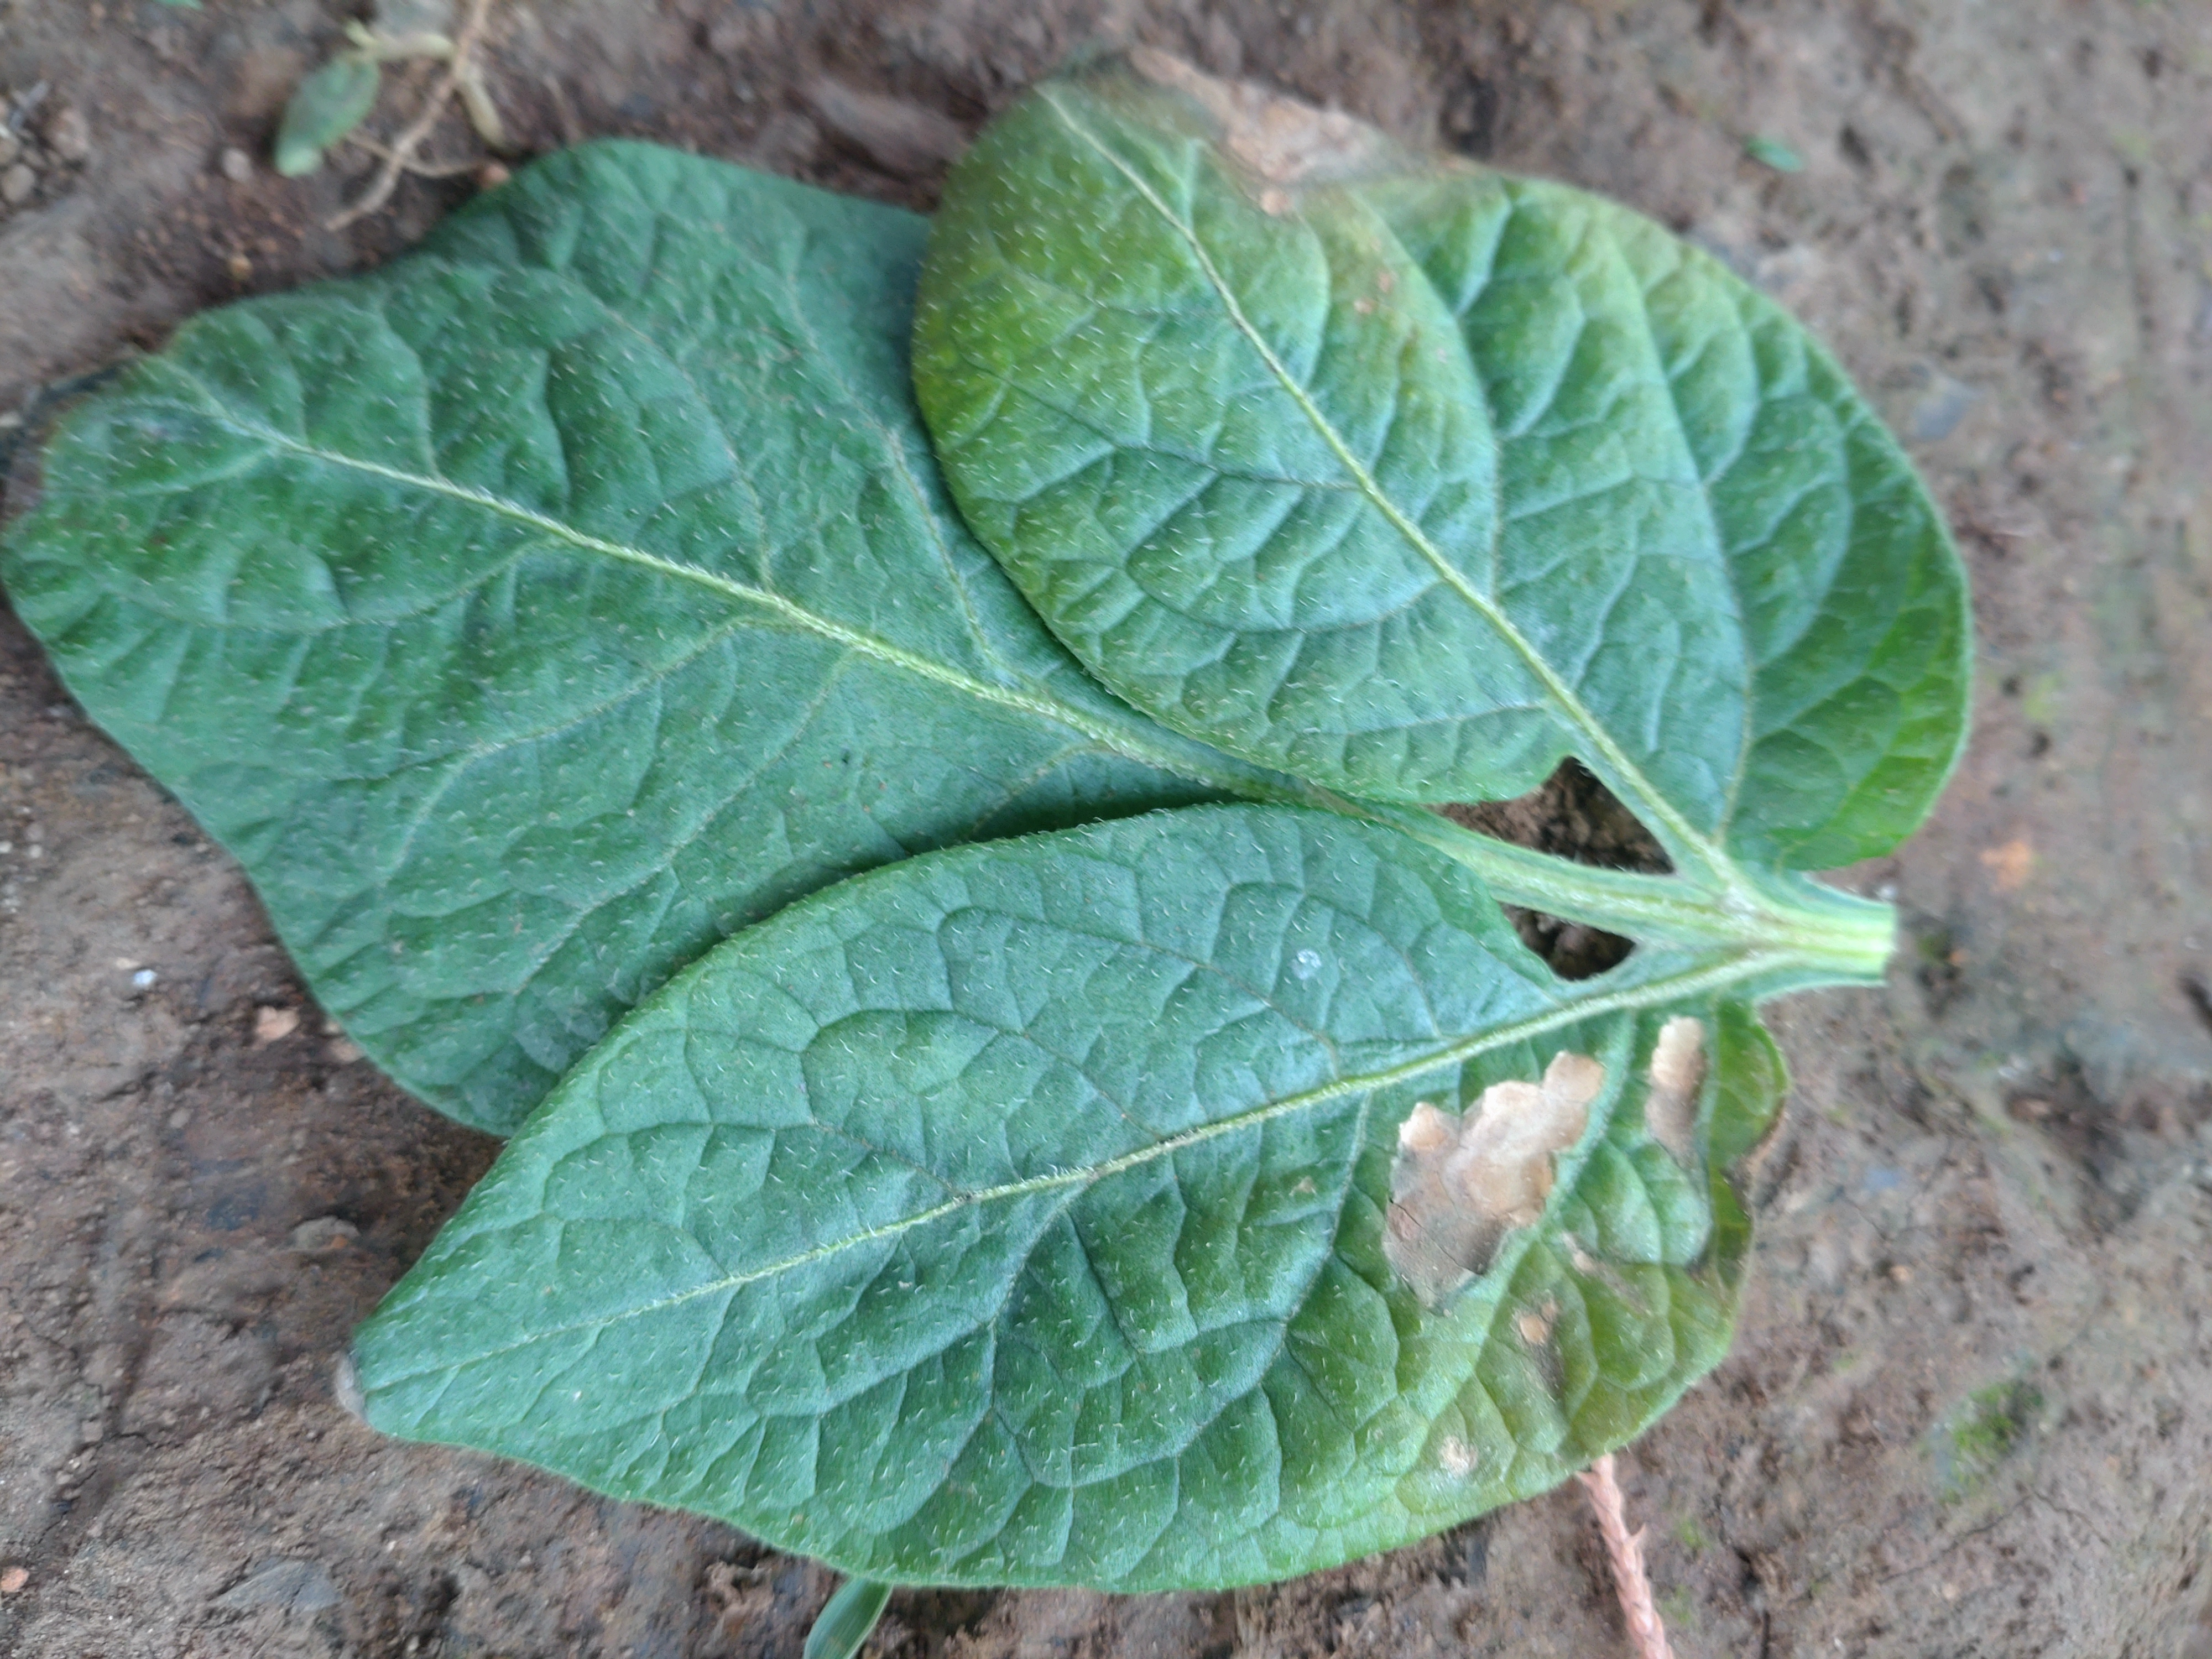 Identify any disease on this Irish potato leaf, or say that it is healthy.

early blight
